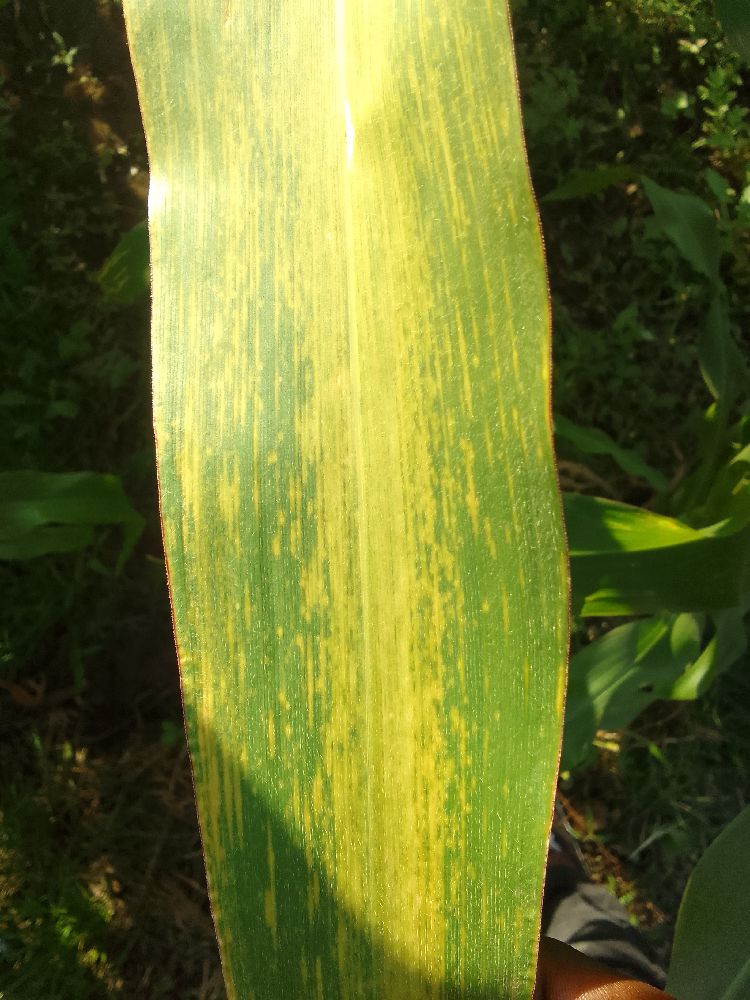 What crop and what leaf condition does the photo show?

maize, maize lethal necrosis
